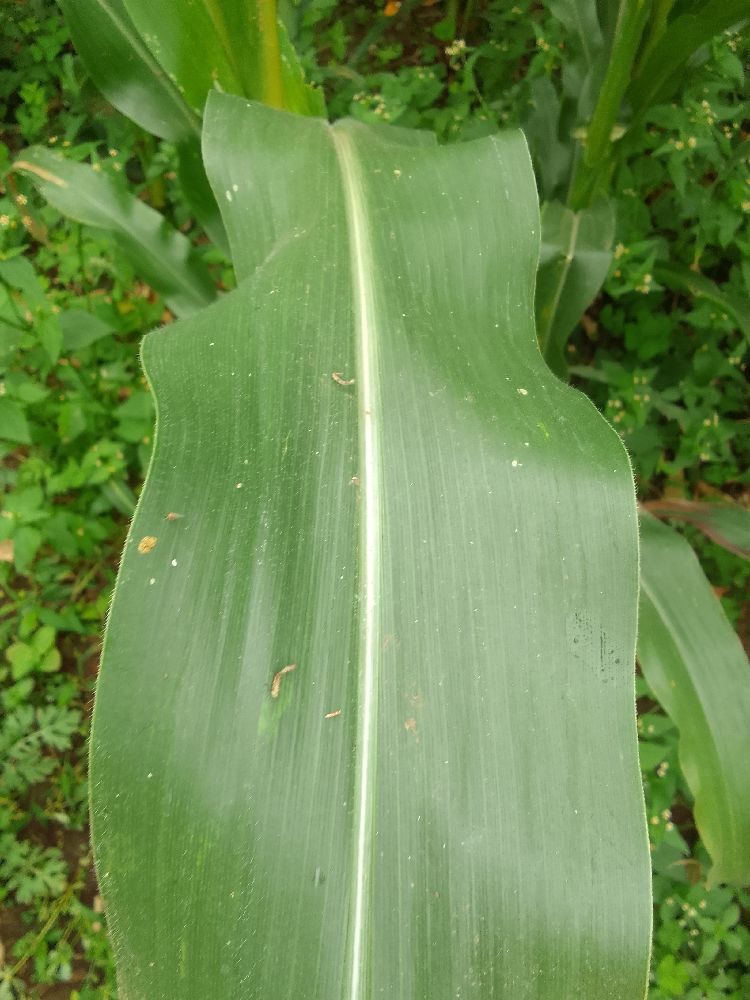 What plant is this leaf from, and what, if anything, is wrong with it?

maize, healthy
